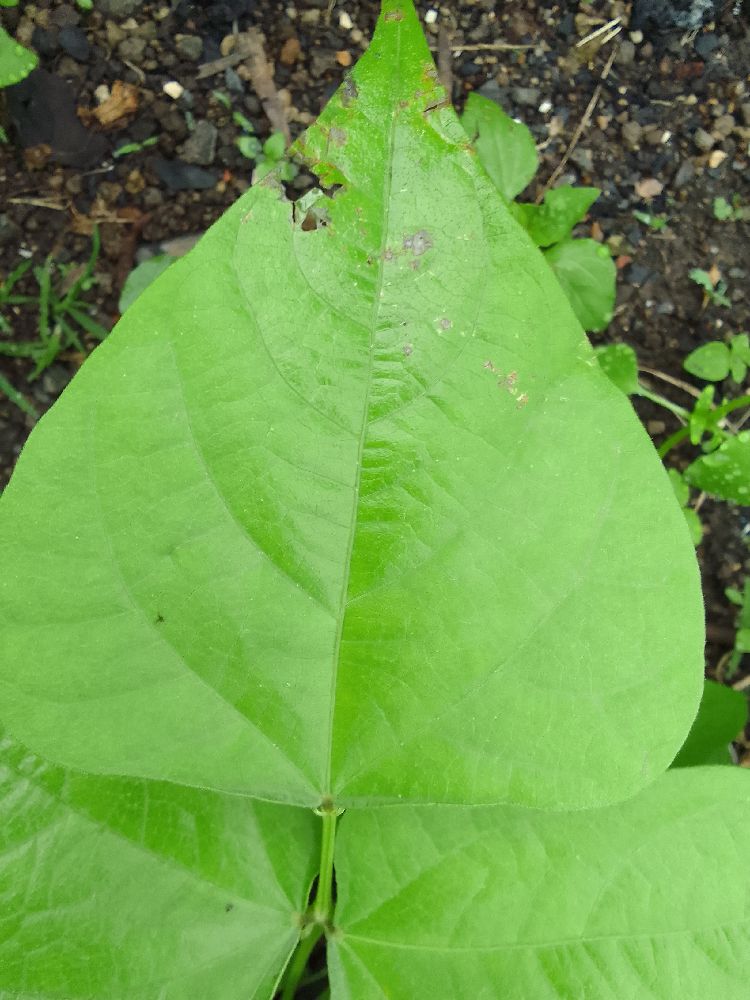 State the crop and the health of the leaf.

common bean, healthy
